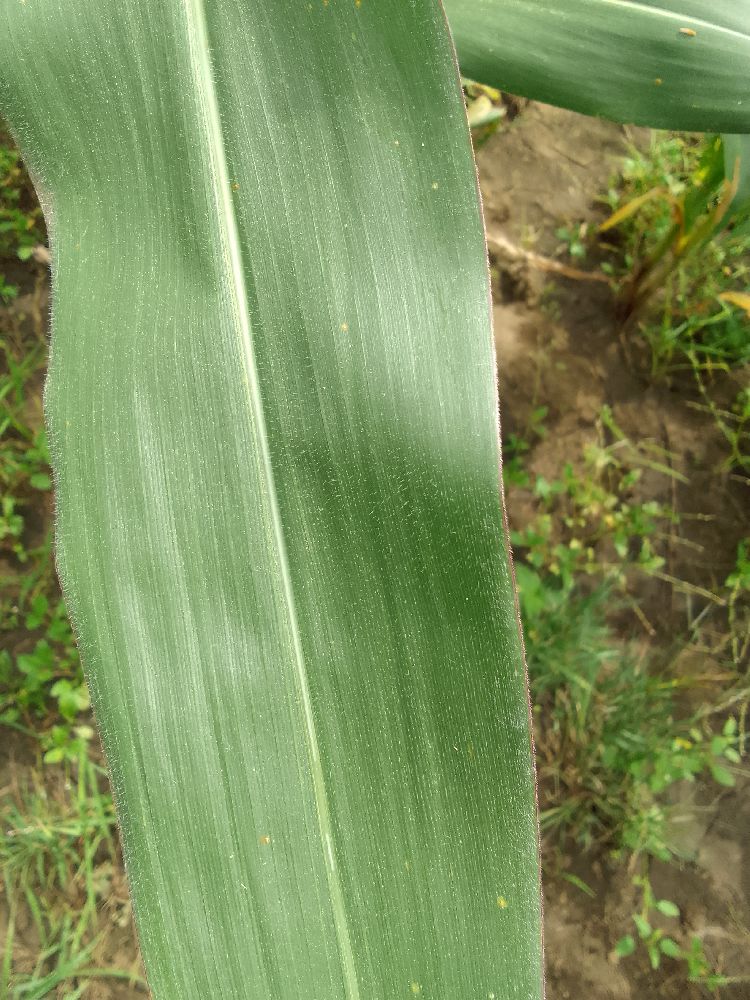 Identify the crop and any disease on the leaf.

maize, healthy
